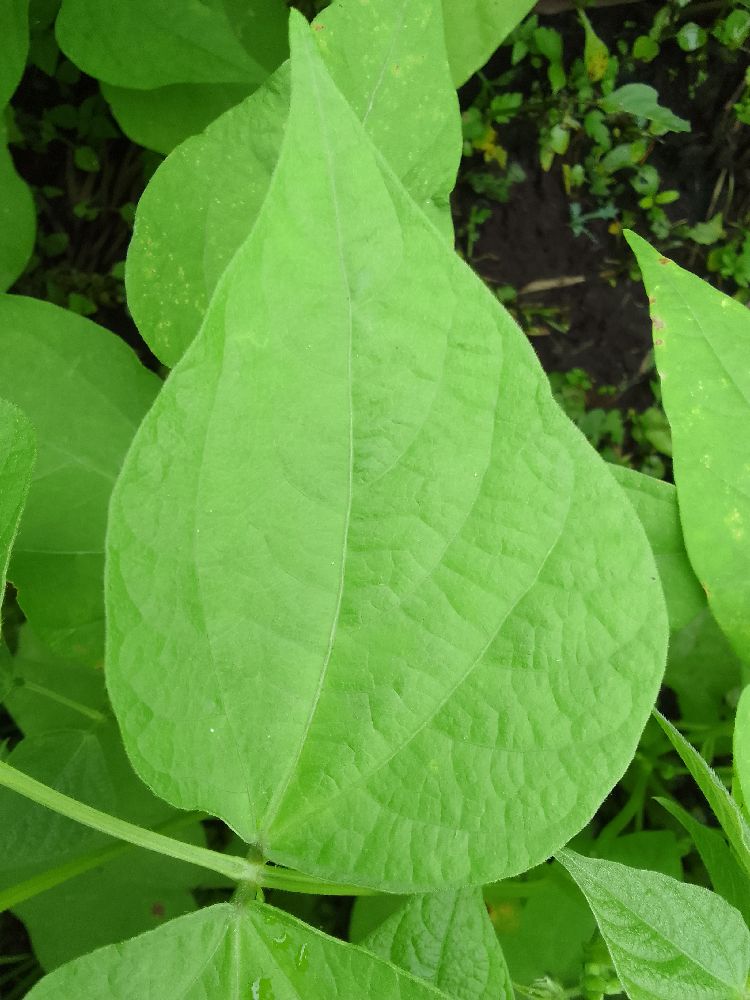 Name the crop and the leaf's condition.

common bean, healthy
